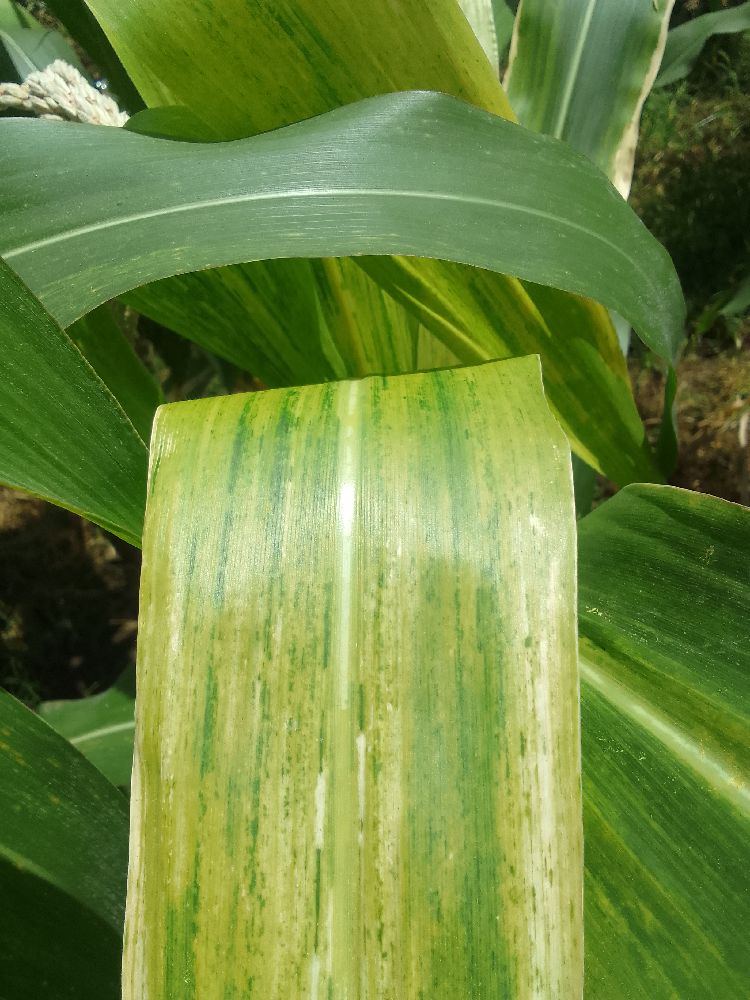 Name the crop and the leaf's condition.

maize, maize lethal necrosis
